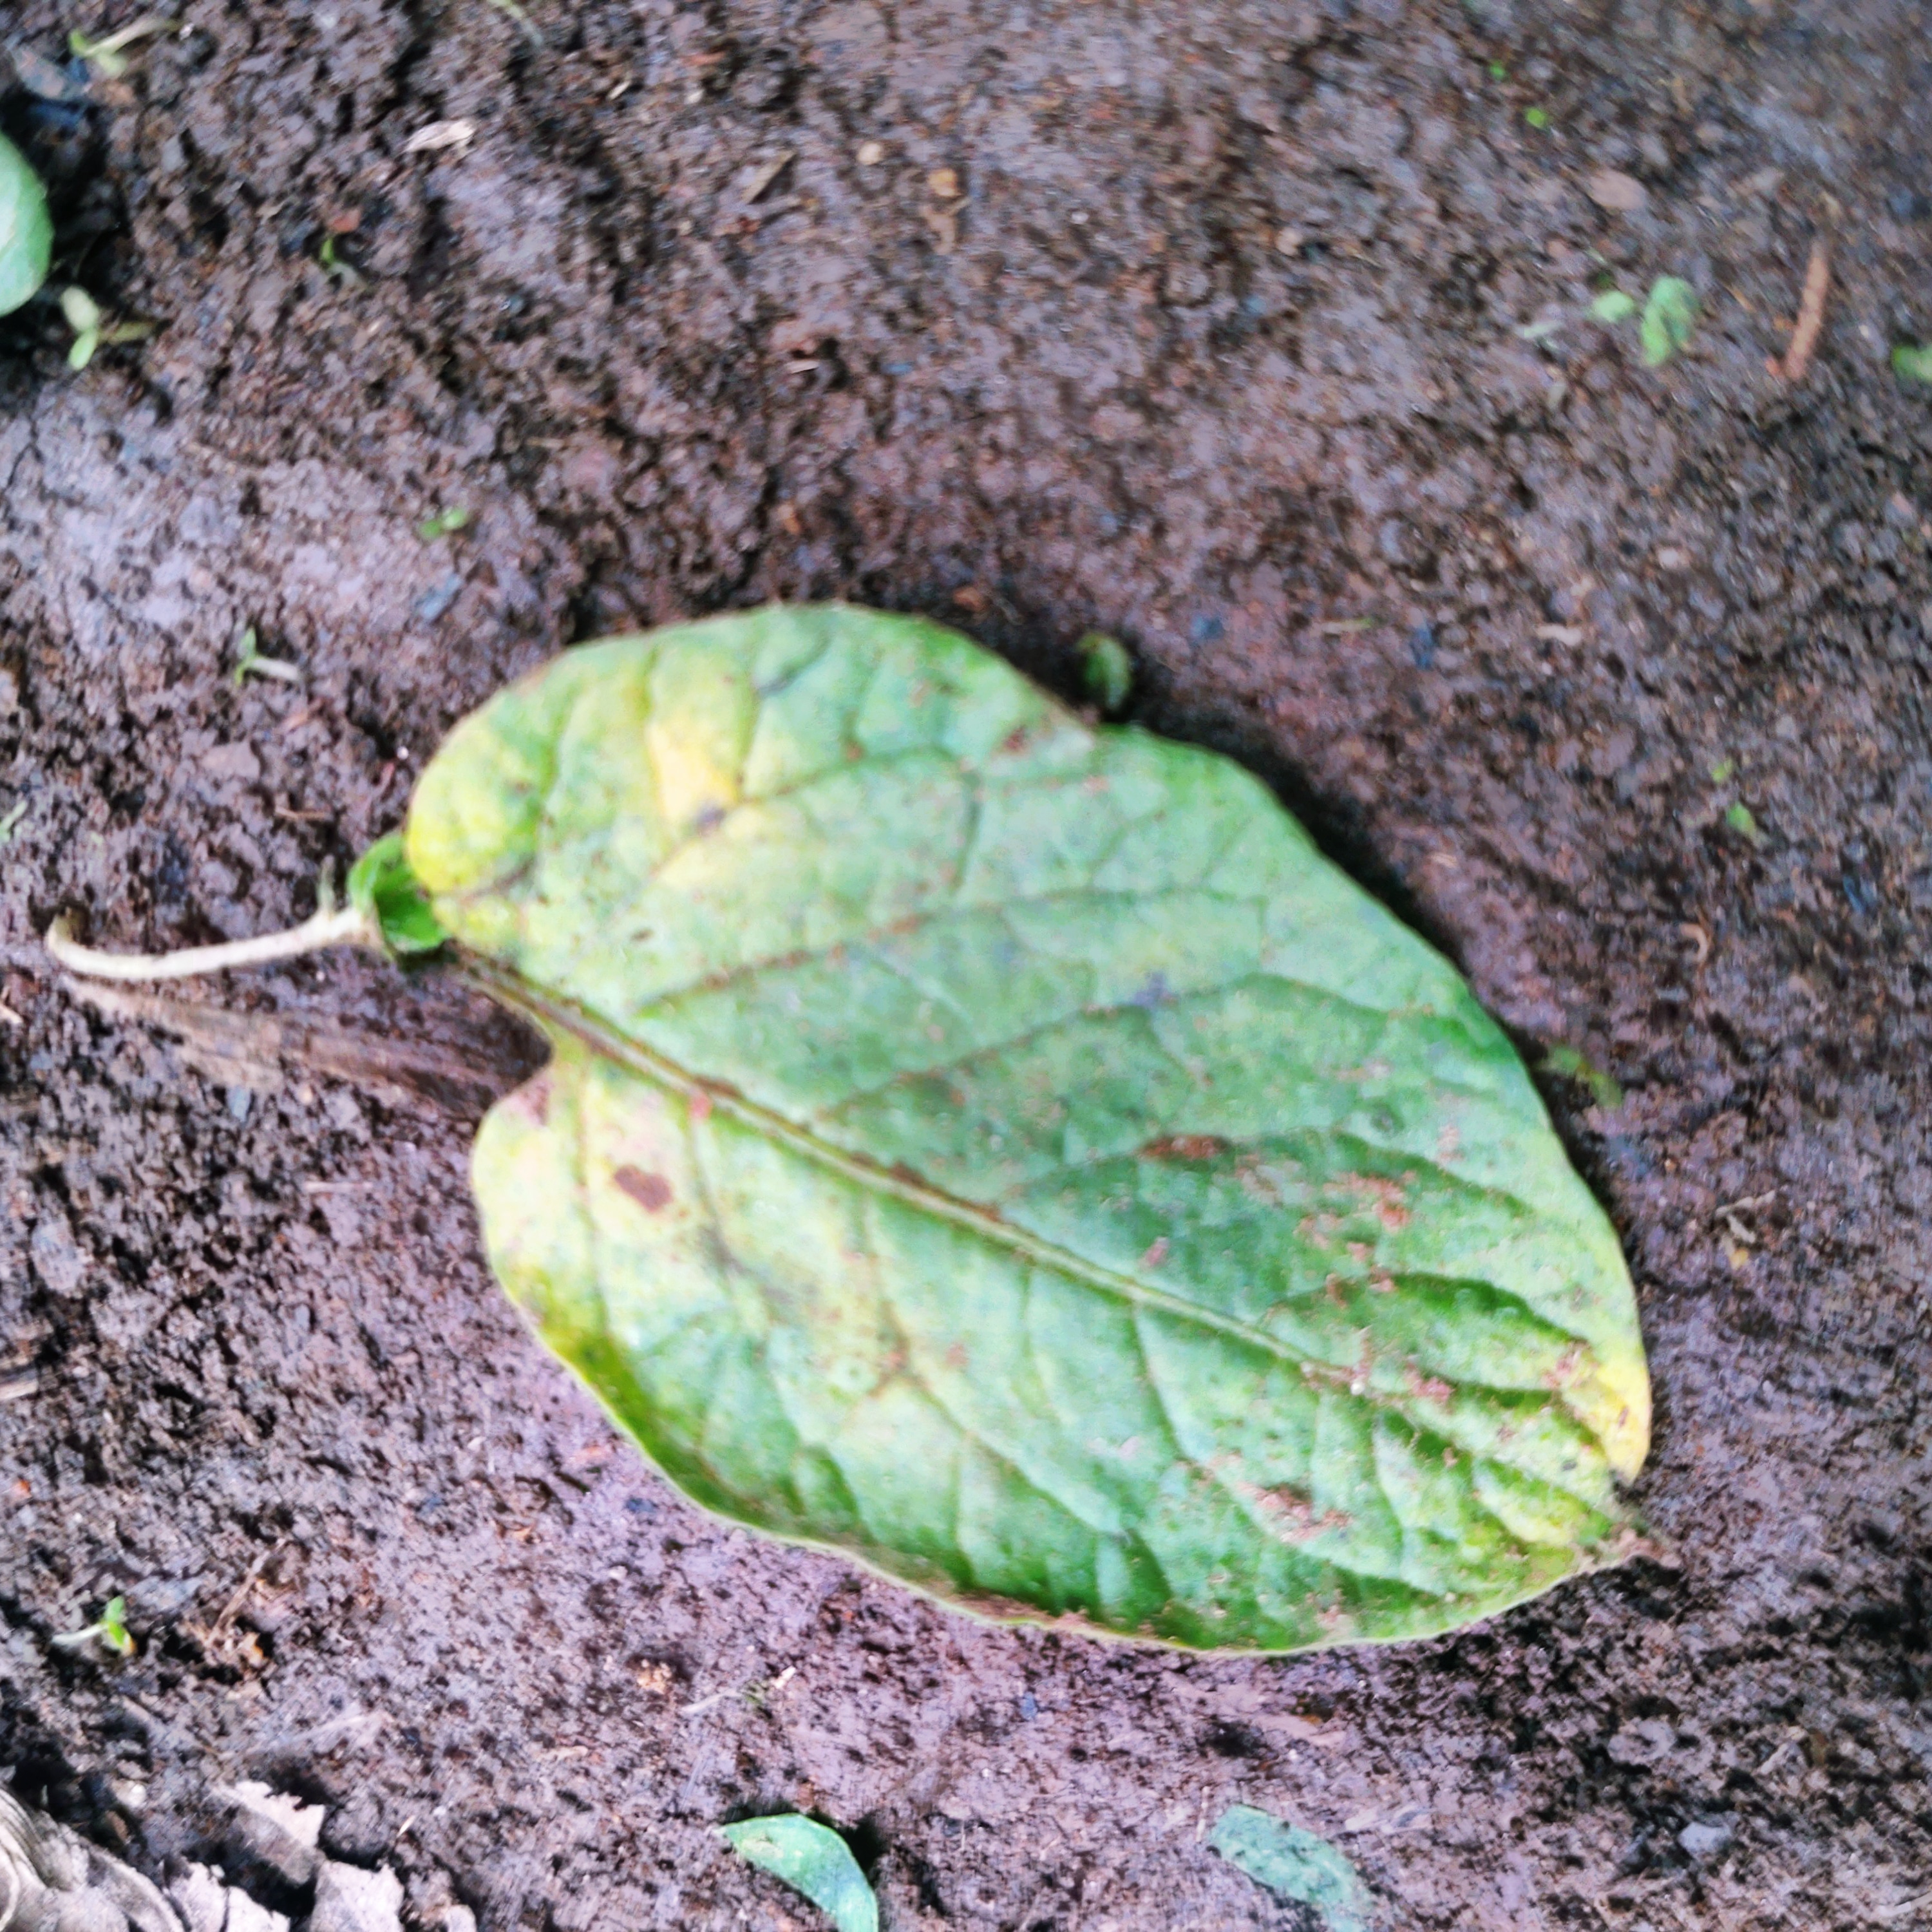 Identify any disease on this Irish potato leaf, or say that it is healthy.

late blight
